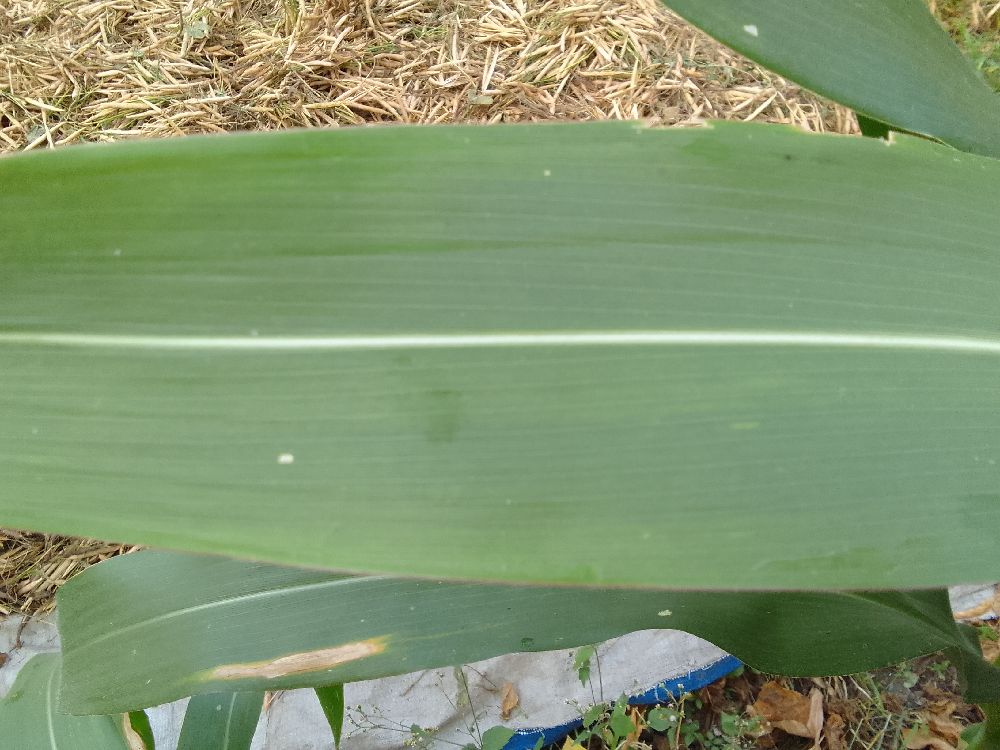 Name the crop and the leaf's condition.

maize, healthy
